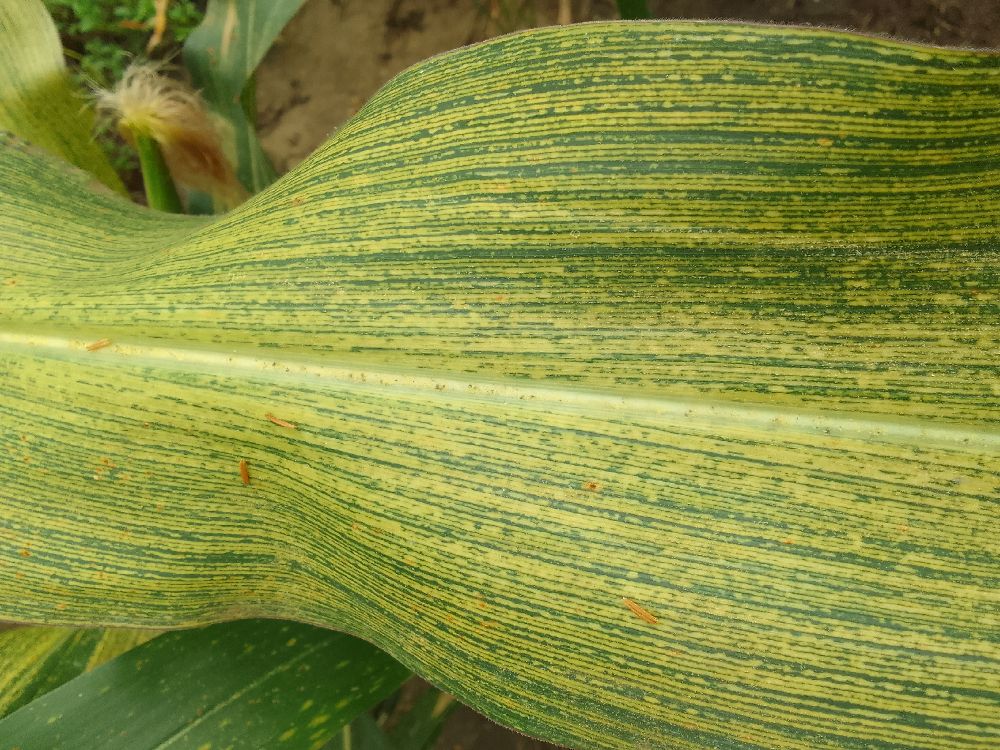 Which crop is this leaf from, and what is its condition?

maize, maize streak virus
